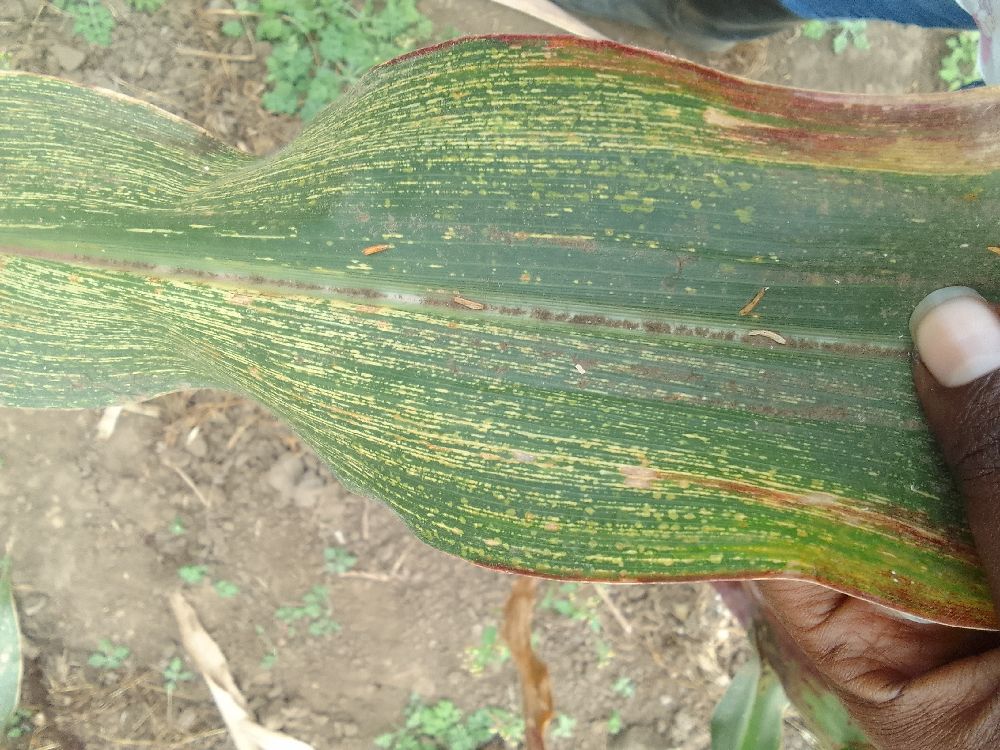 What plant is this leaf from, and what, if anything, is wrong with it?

maize, maize streak virus
